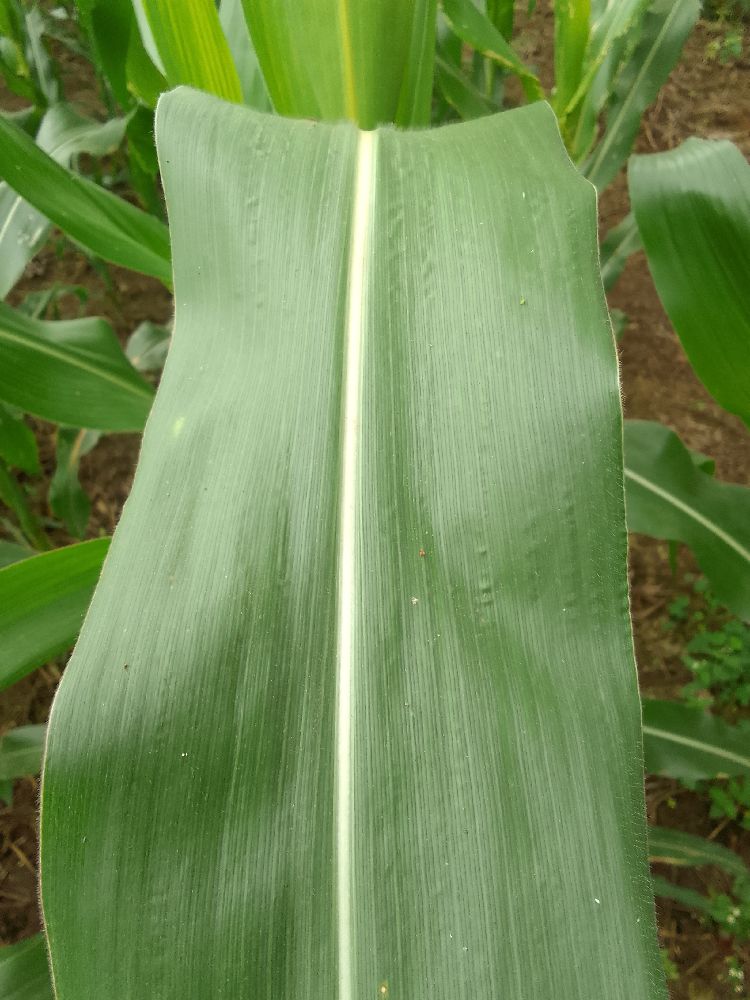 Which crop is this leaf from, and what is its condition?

maize, healthy
